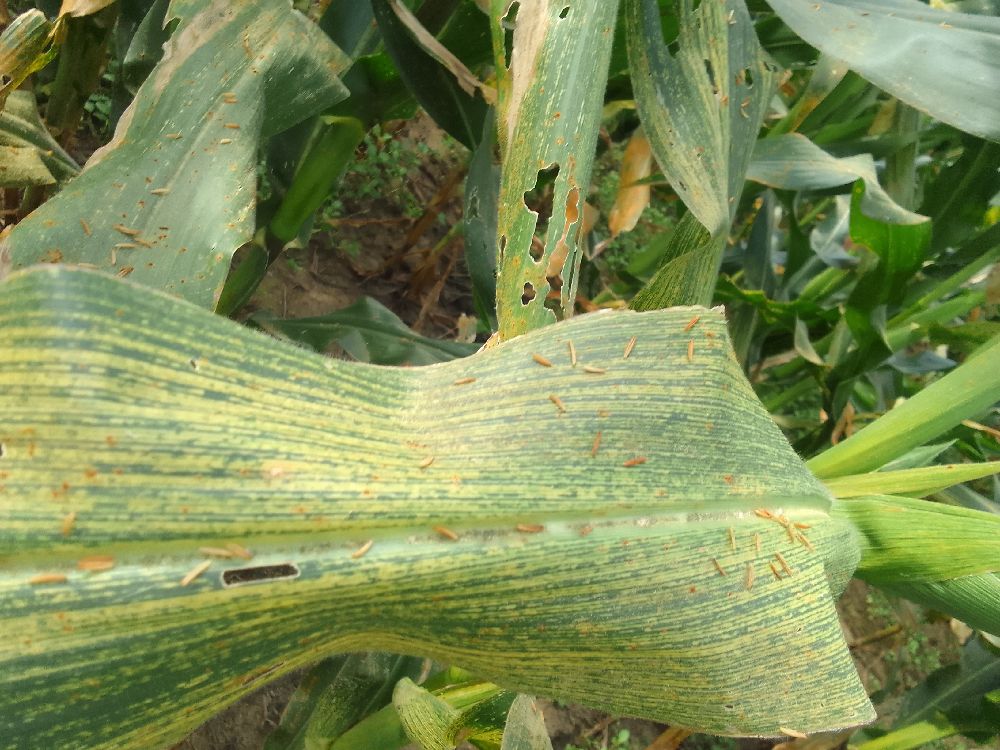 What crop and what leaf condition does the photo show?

maize, maize streak virus
